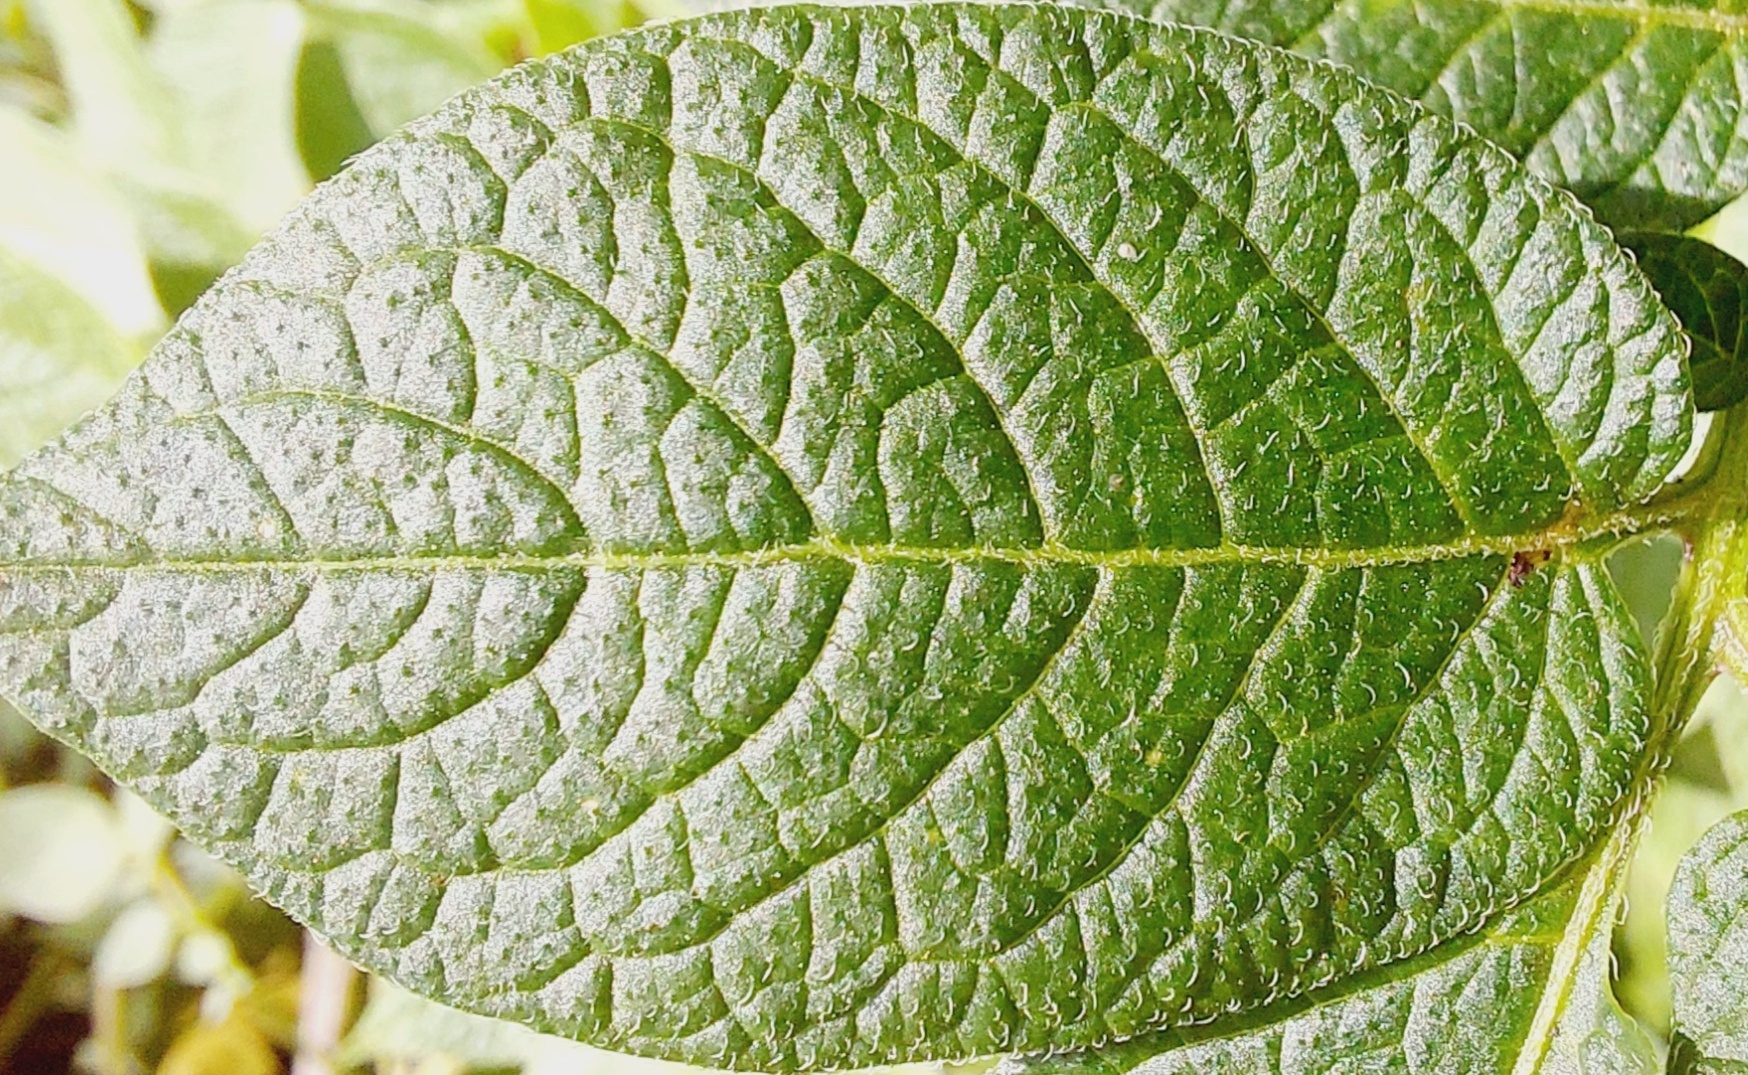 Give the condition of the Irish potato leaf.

healthy
